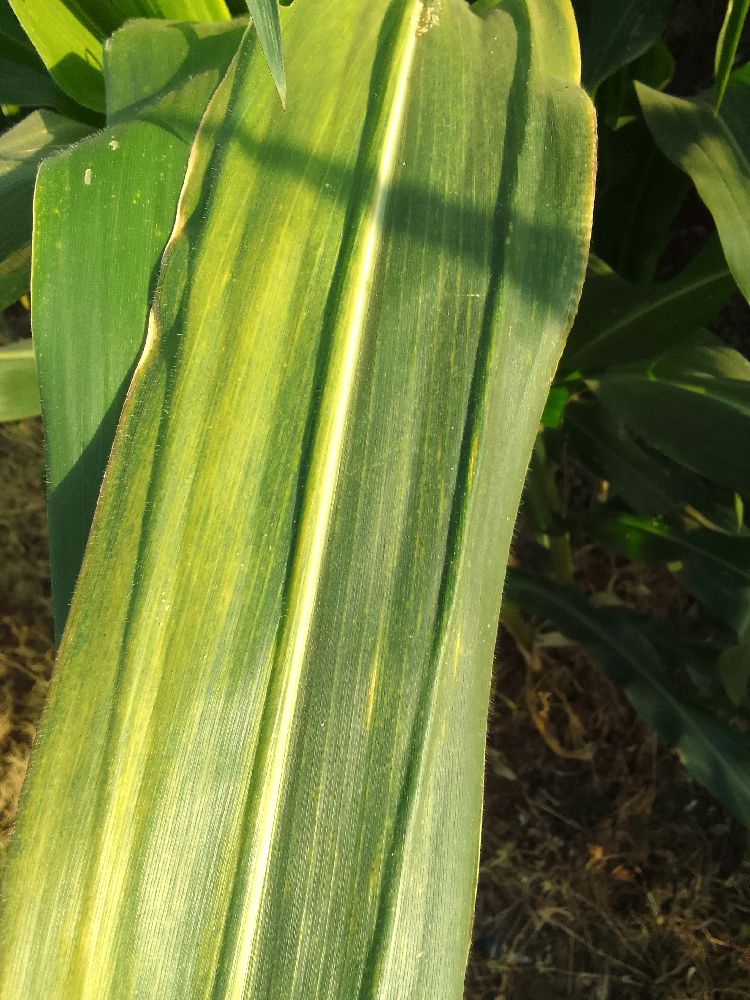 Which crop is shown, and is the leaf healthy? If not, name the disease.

maize, maize lethal necrosis
